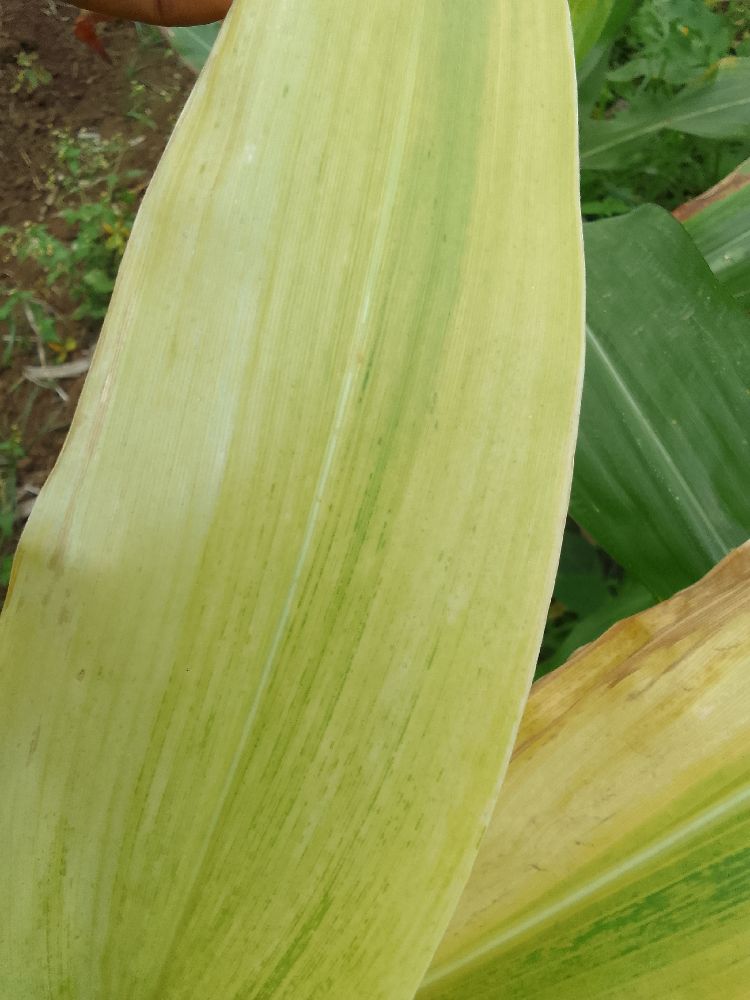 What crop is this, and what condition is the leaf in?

maize, maize lethal necrosis
